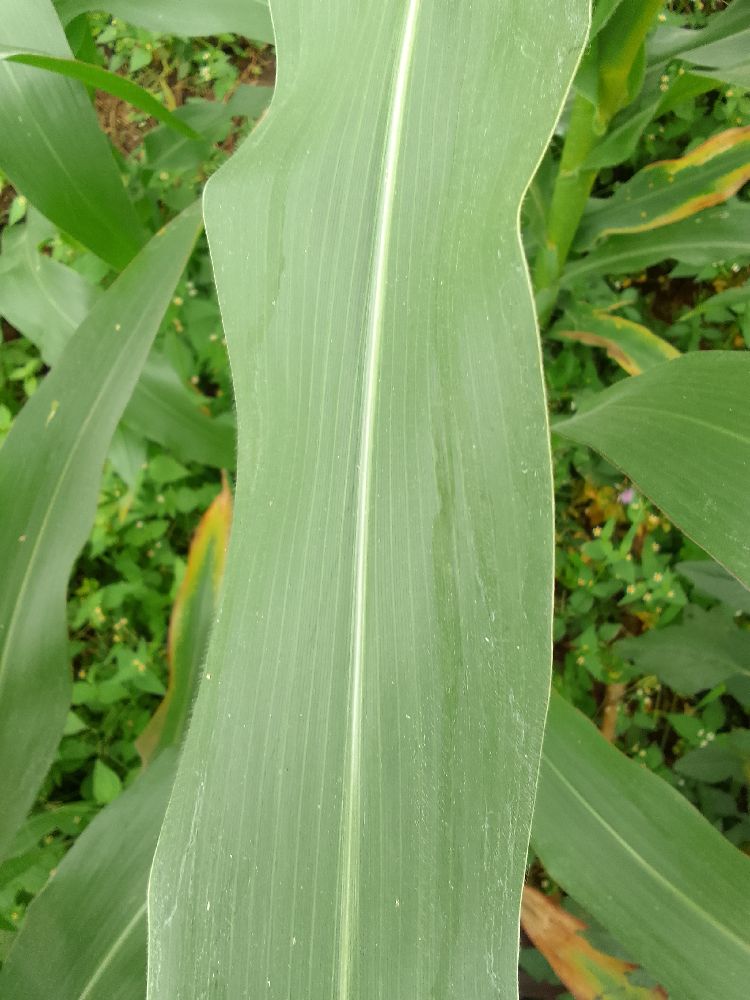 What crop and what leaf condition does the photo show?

maize, healthy
